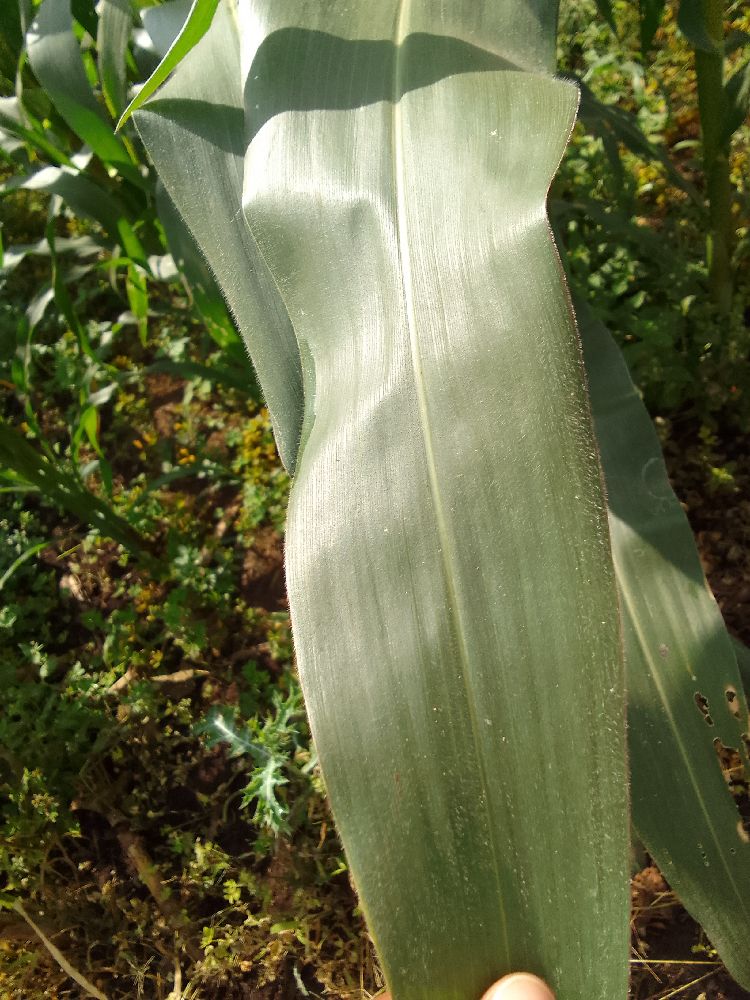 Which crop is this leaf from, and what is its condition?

maize, healthy
